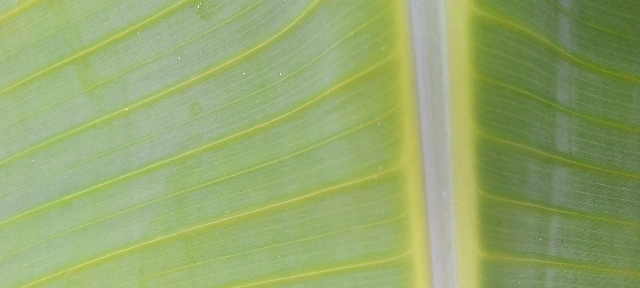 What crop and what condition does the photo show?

banana, healthy
